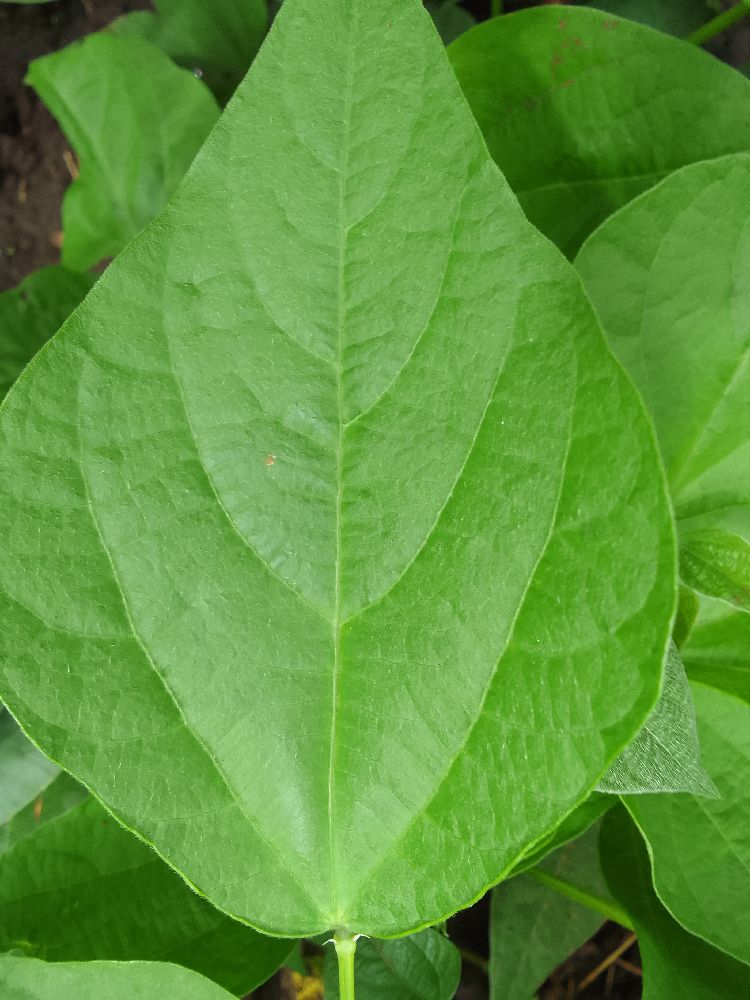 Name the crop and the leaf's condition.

common bean, healthy
